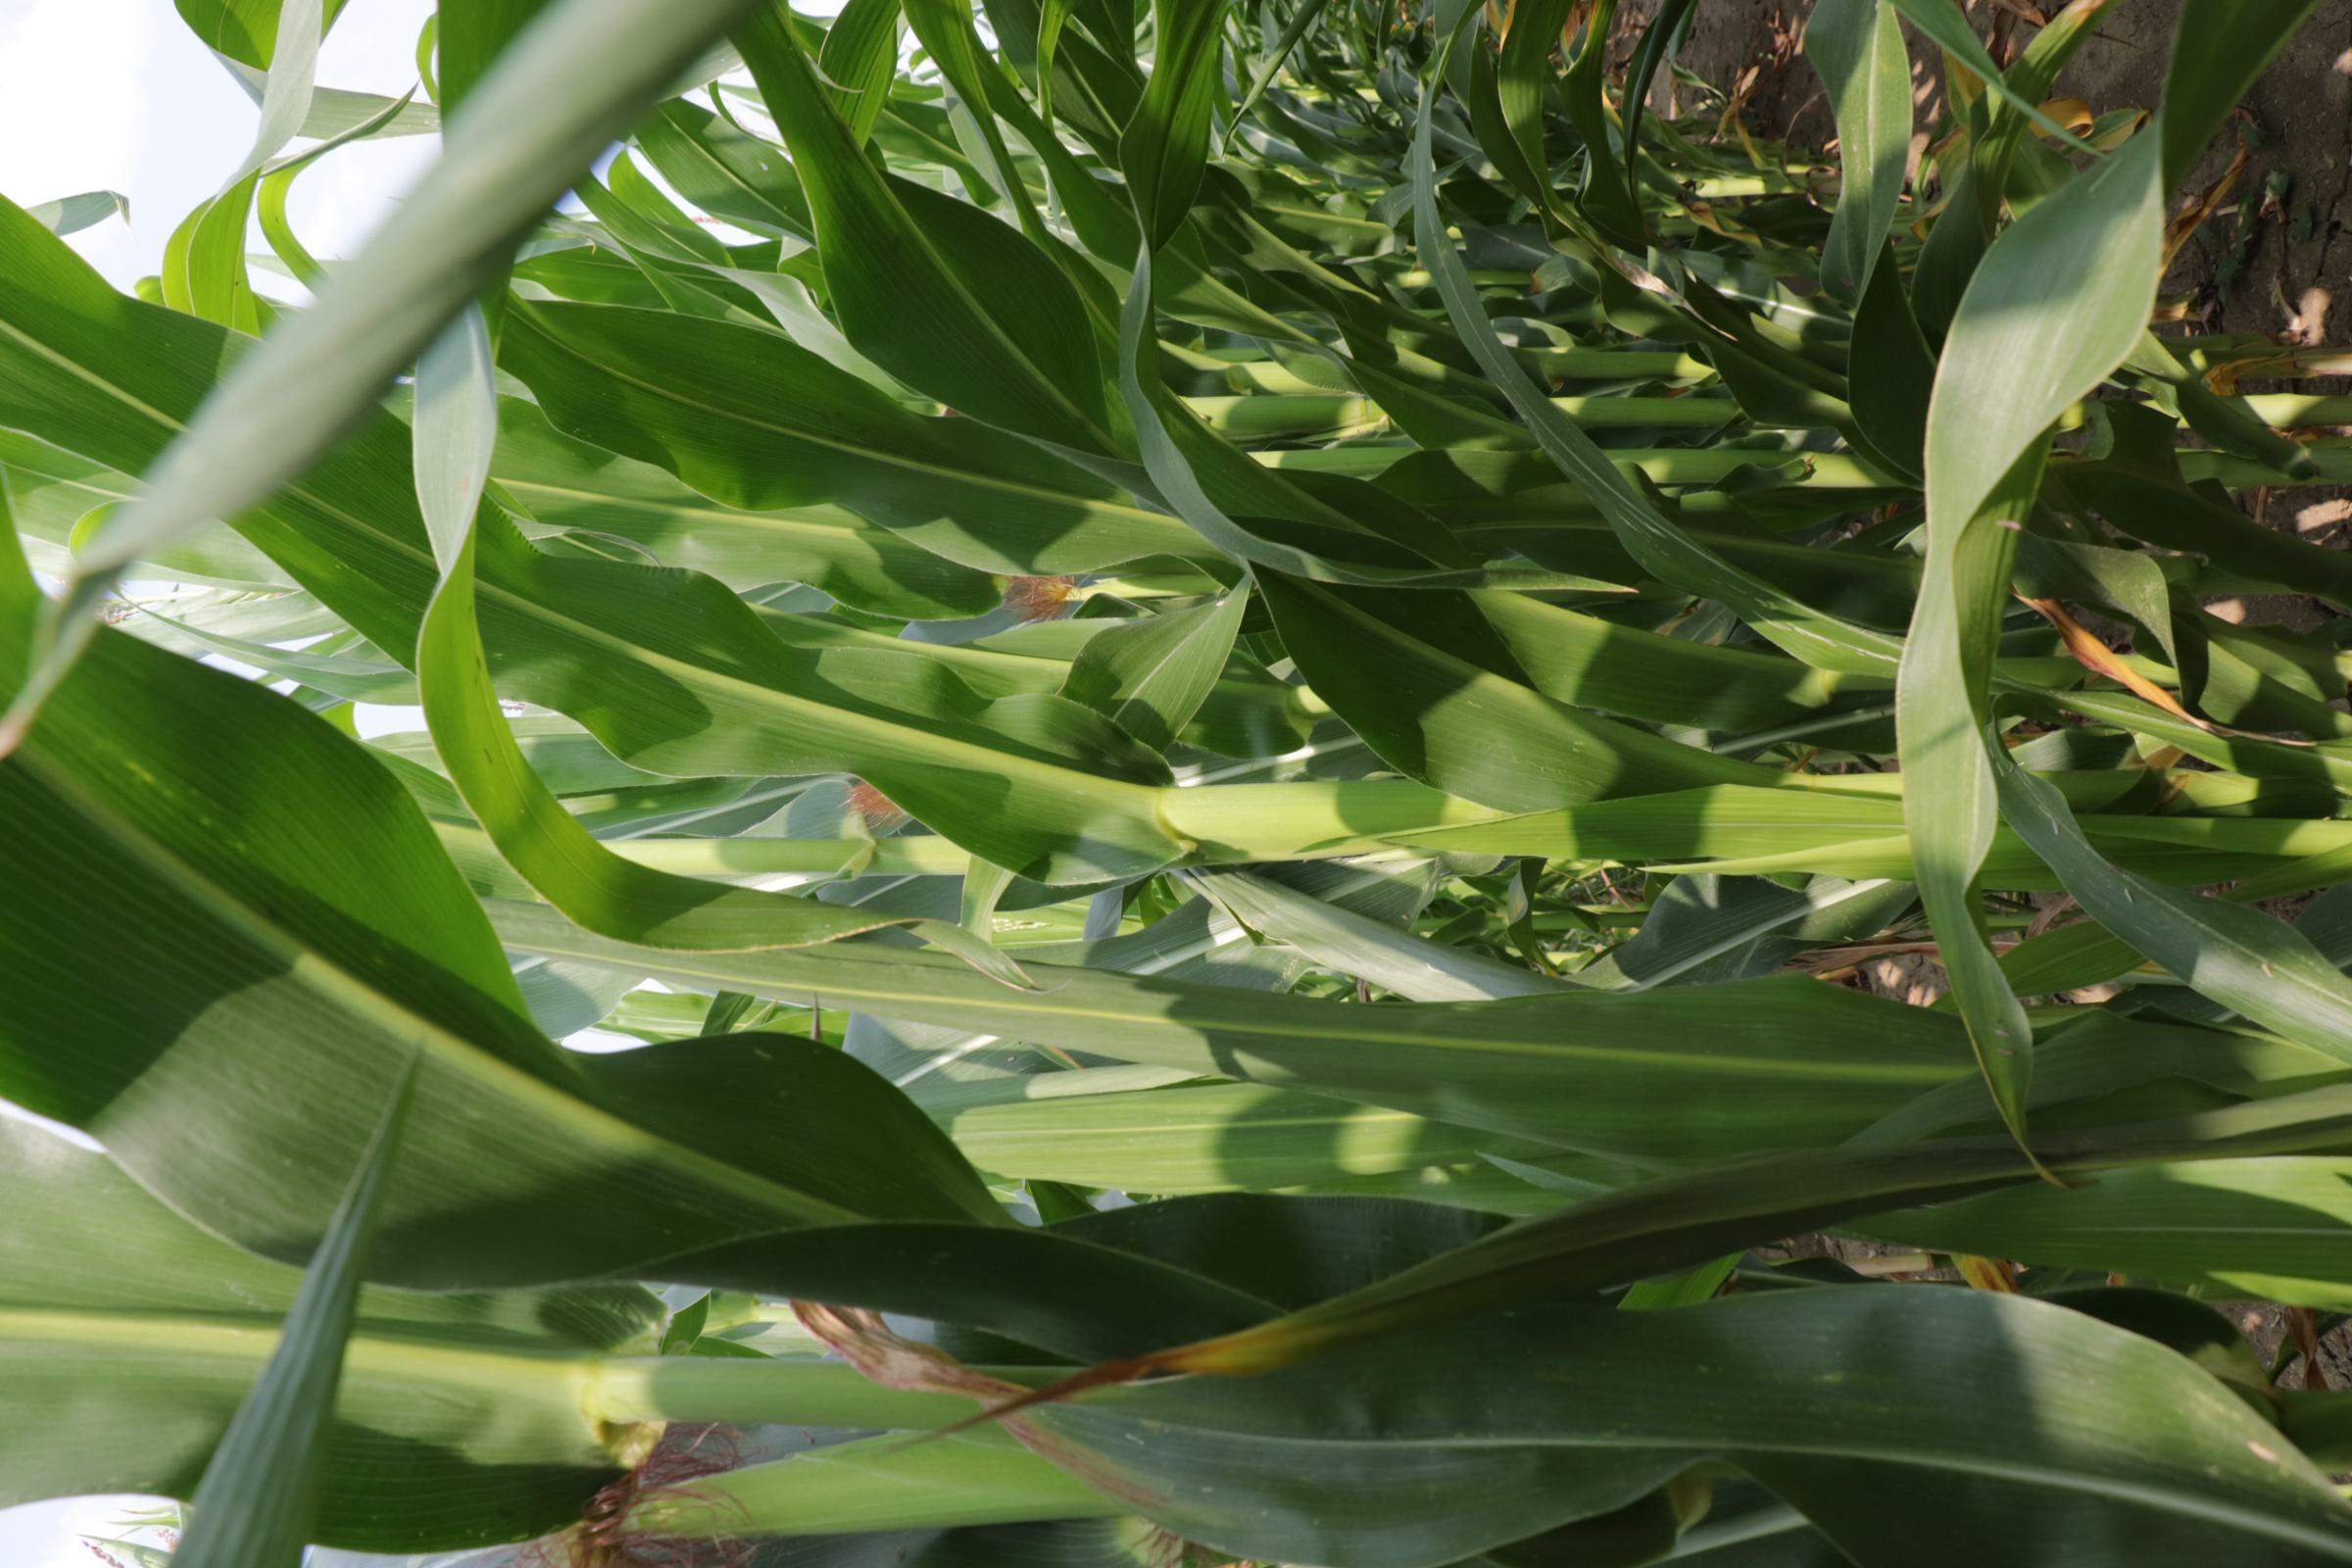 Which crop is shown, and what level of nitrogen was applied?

maize, full nitrogen fertilisation
